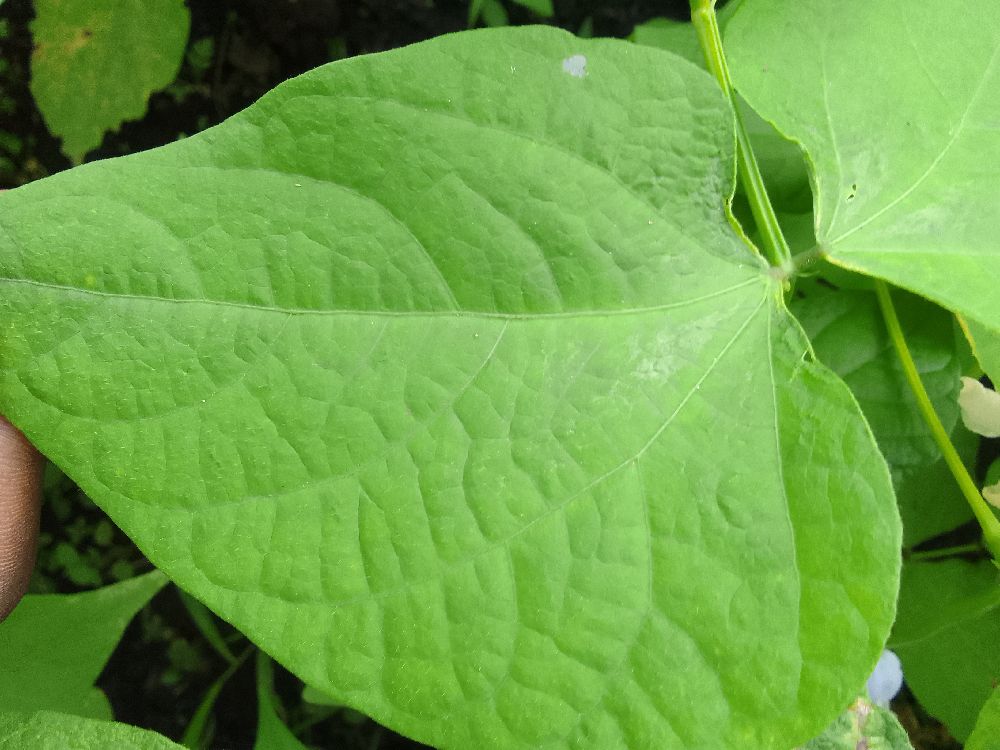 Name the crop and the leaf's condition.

common bean, healthy
